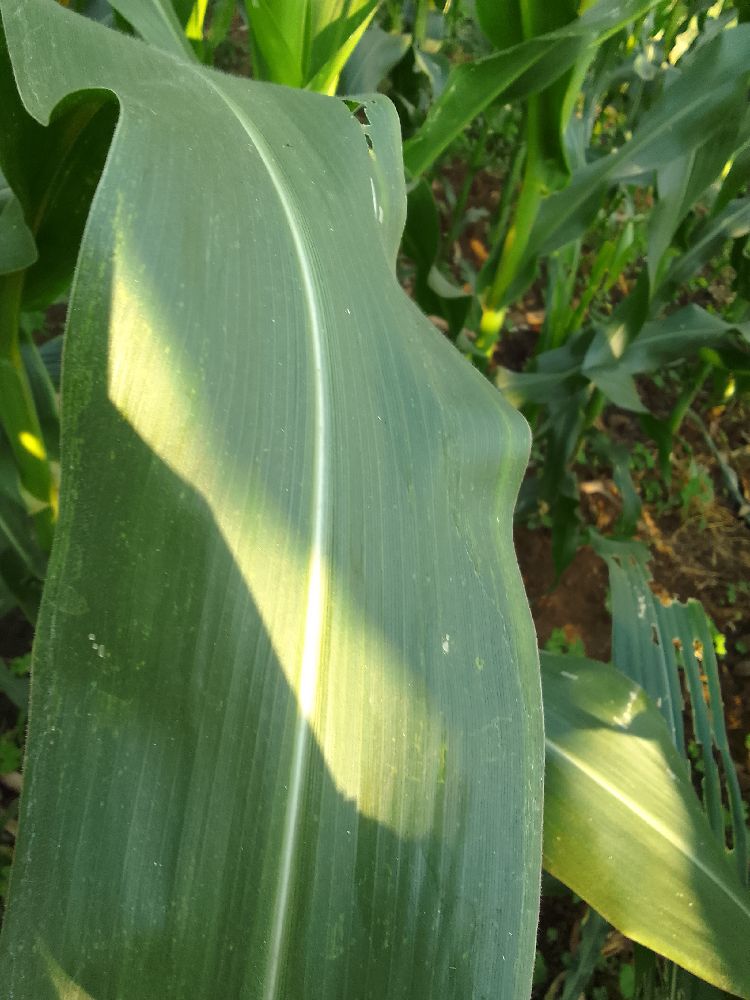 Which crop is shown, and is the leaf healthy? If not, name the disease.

maize, healthy
